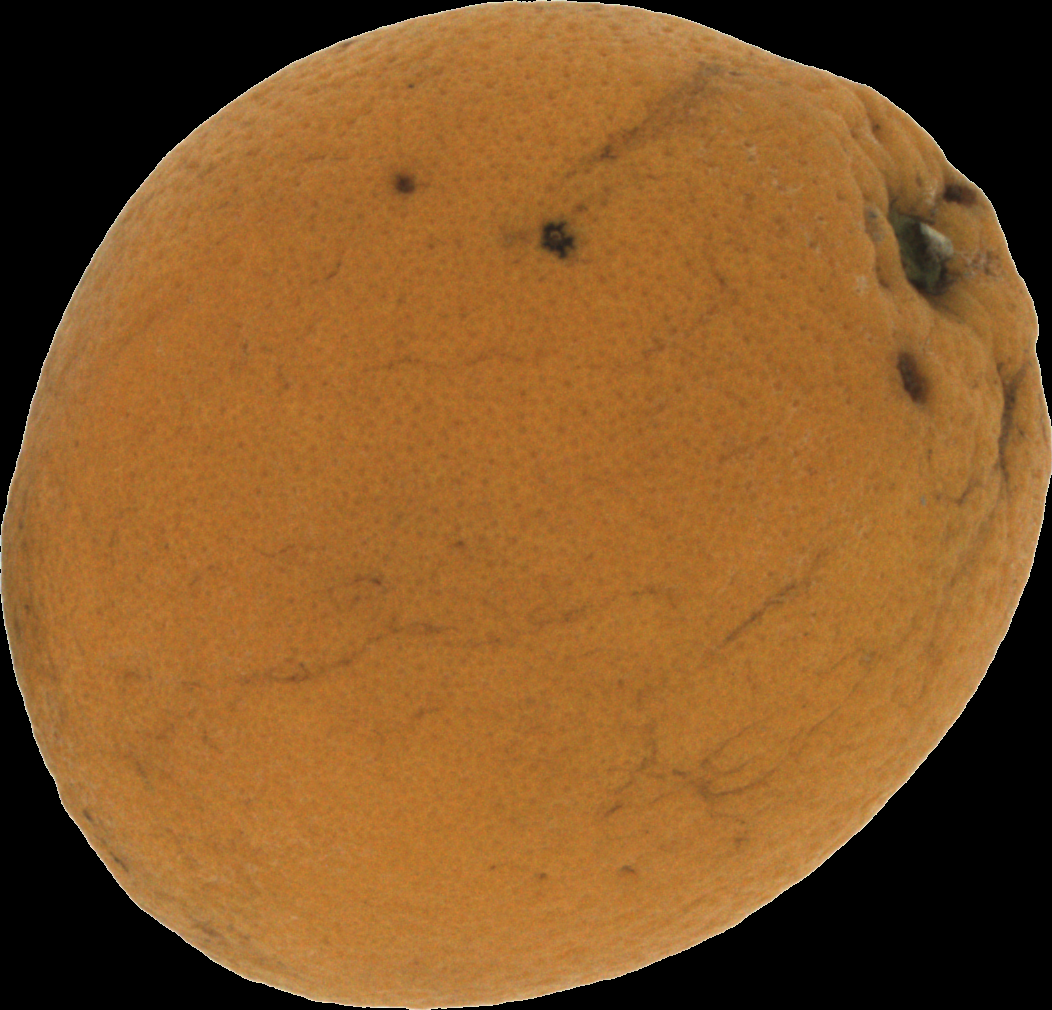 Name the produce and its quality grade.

orange, bad
